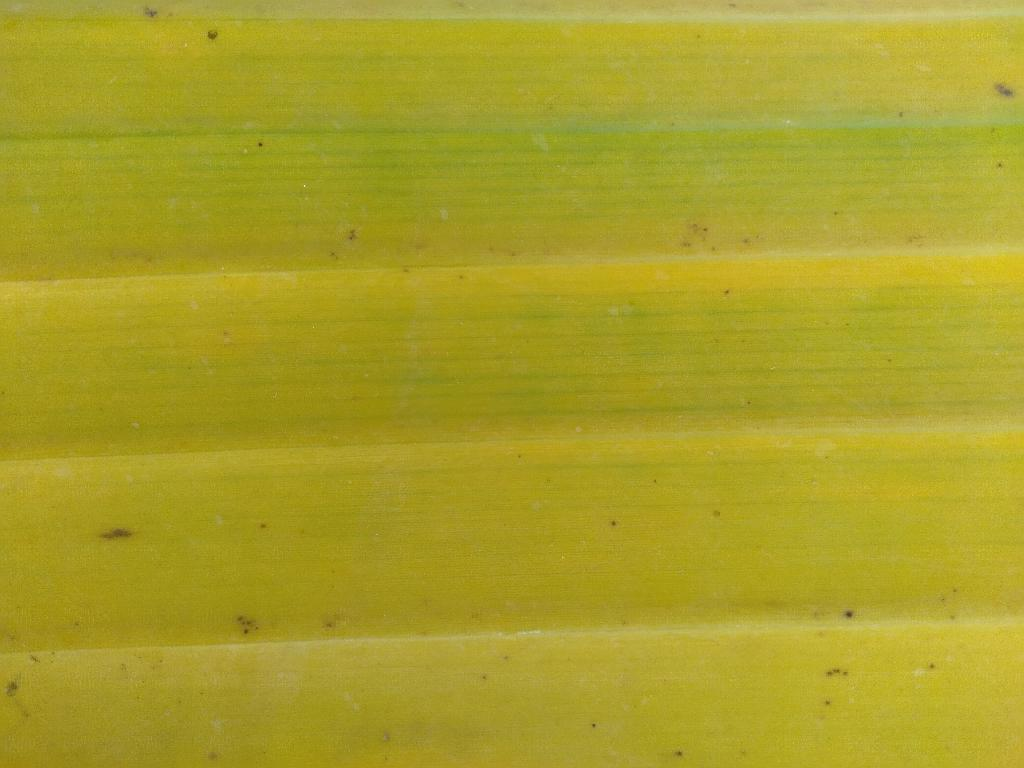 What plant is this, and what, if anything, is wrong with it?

banana, fusarium wilt race 1
